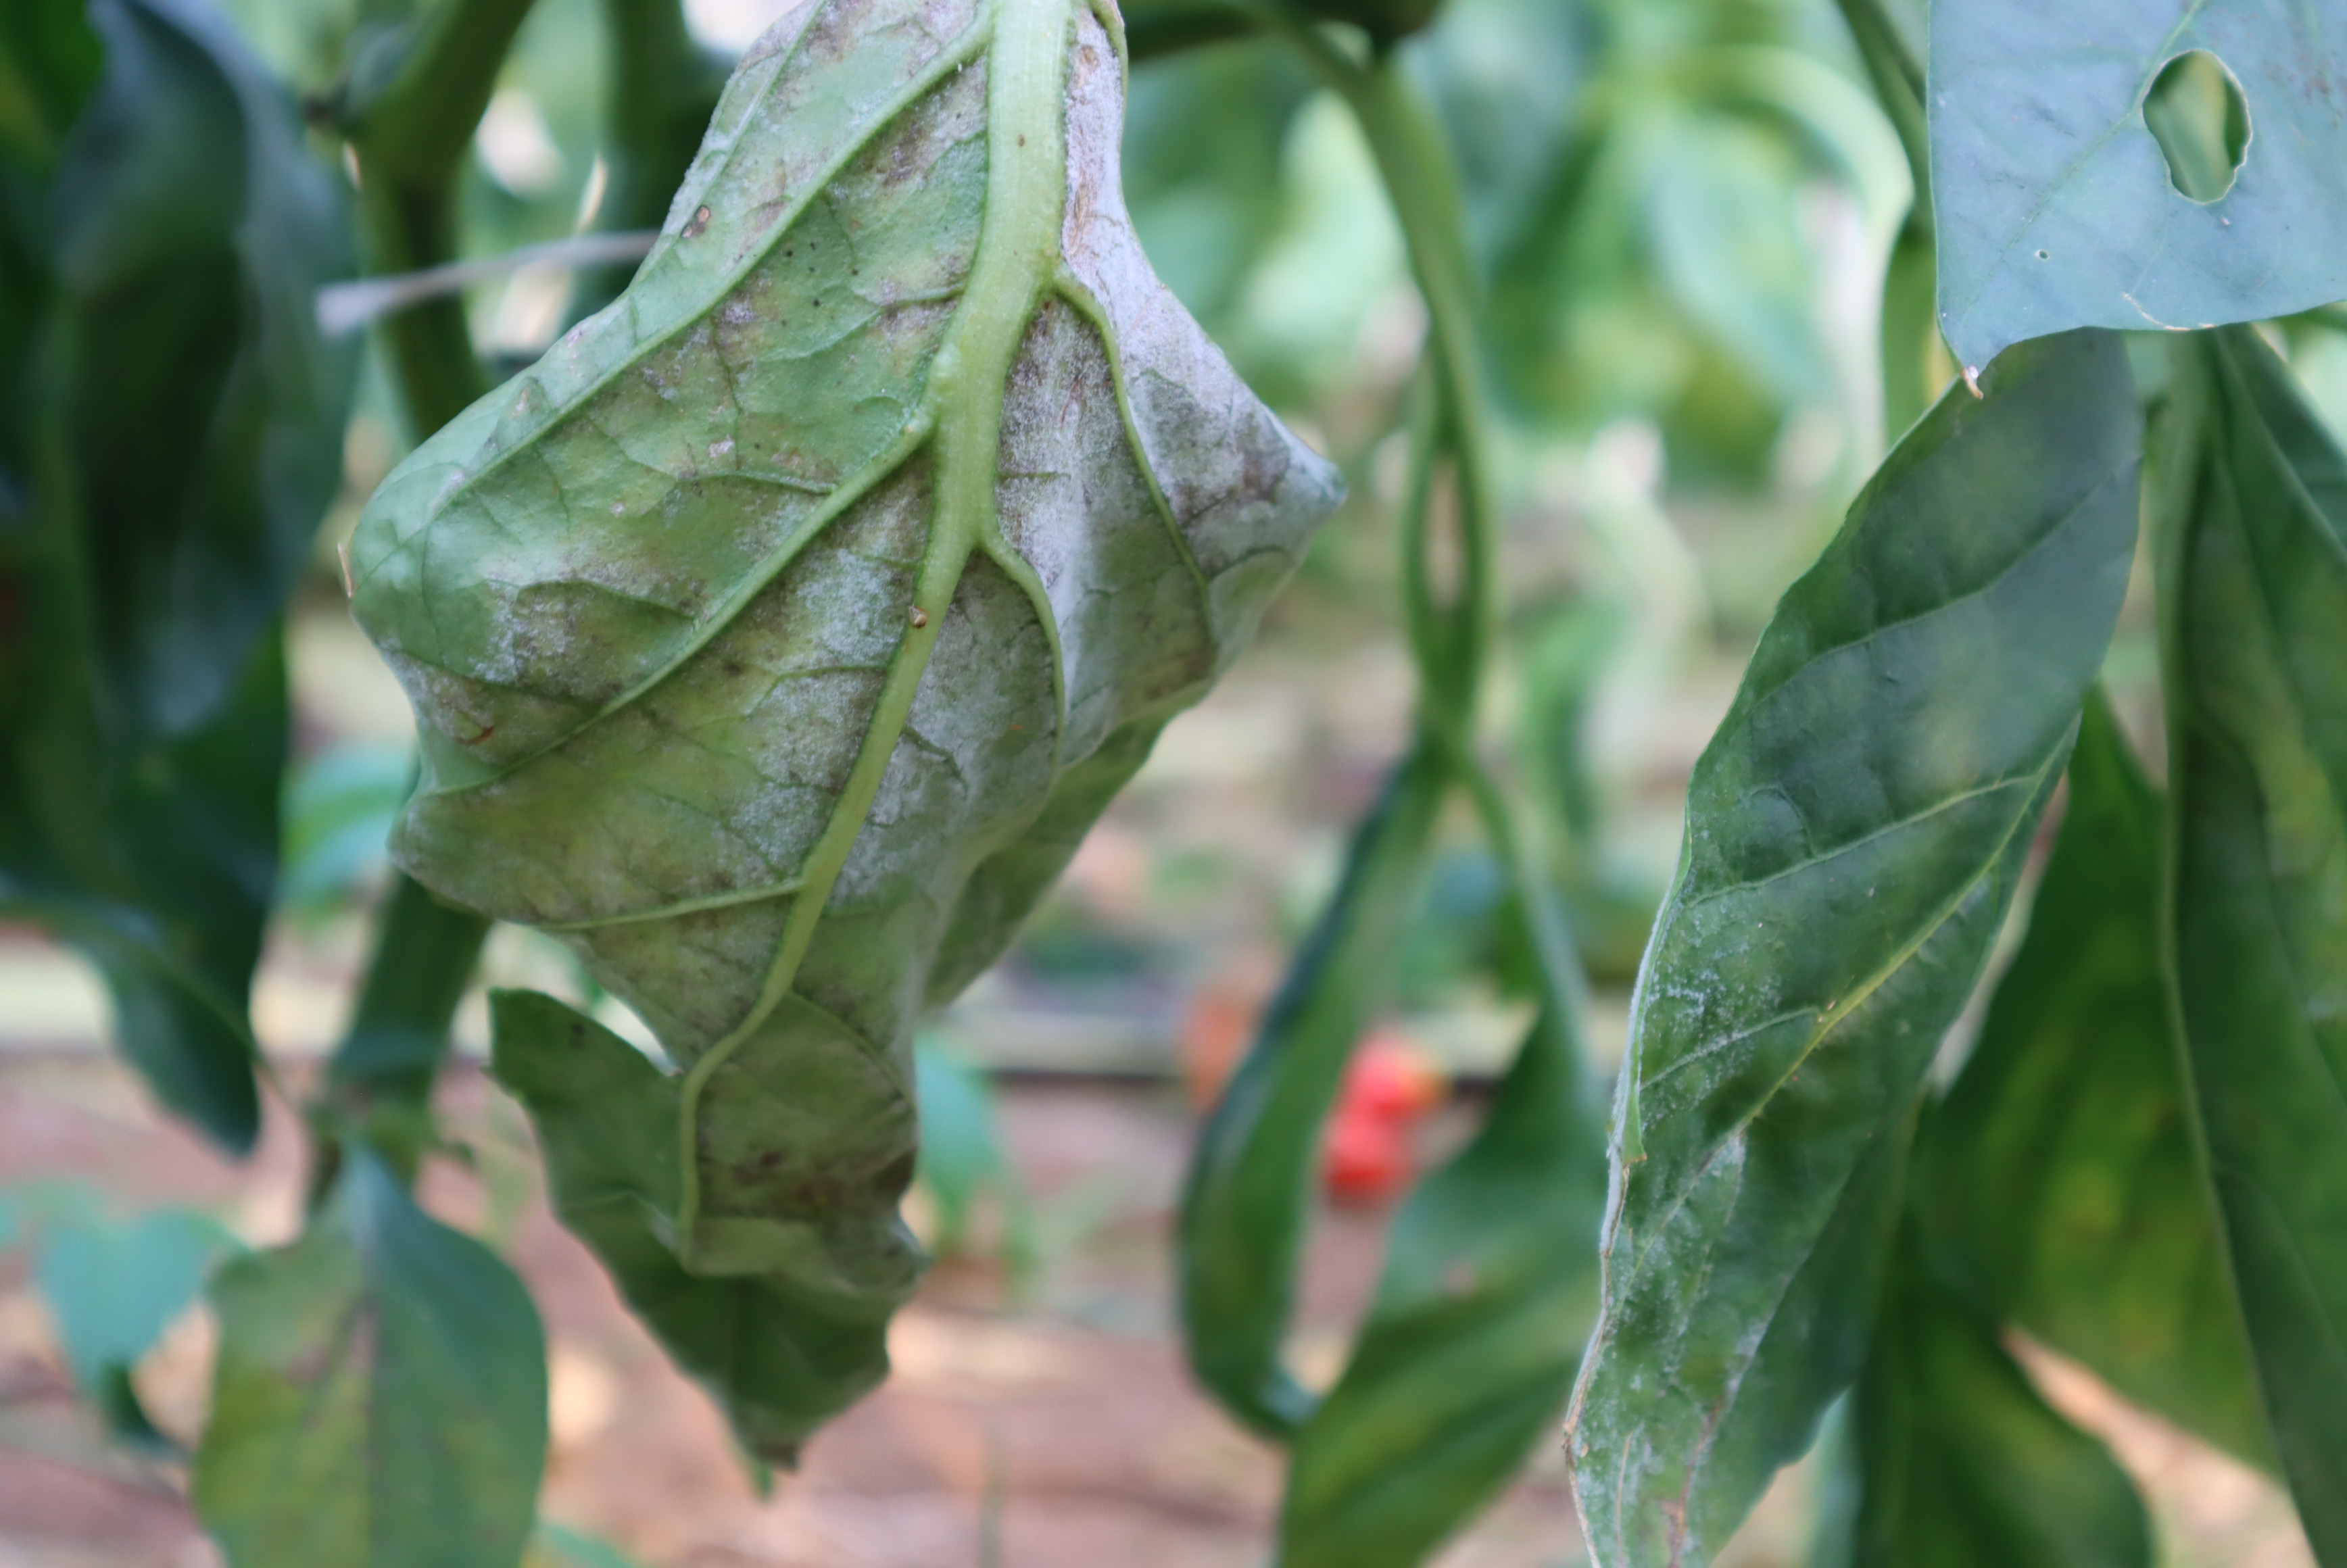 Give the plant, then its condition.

bell pepper, downy mildew, powdery mildew
